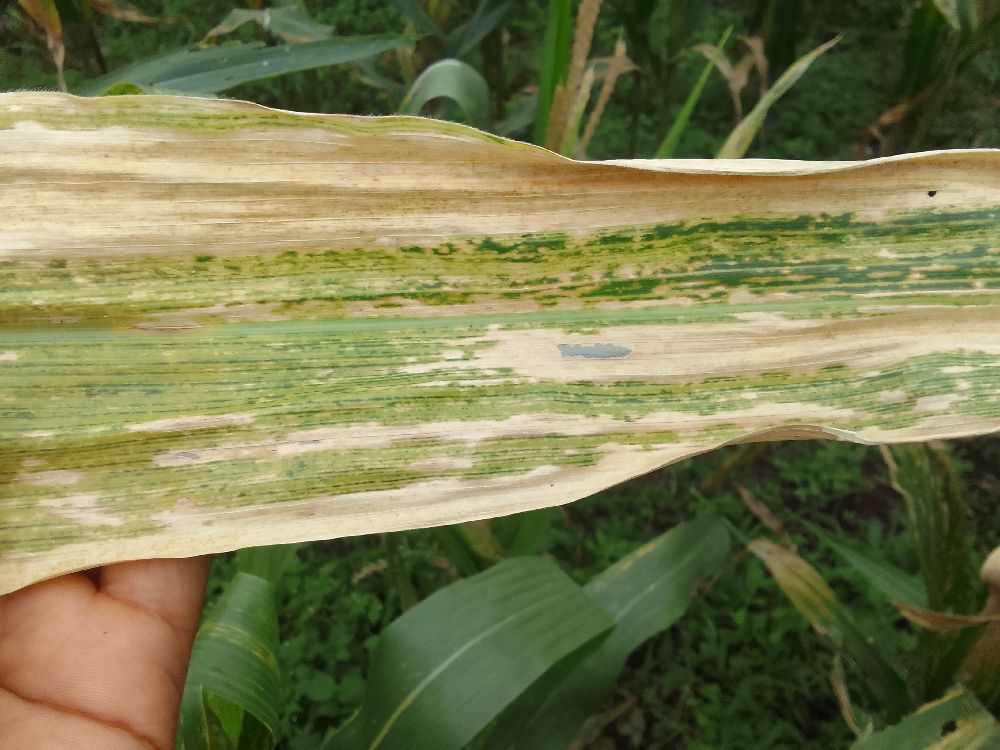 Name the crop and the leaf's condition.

maize, maize lethal necrosis
